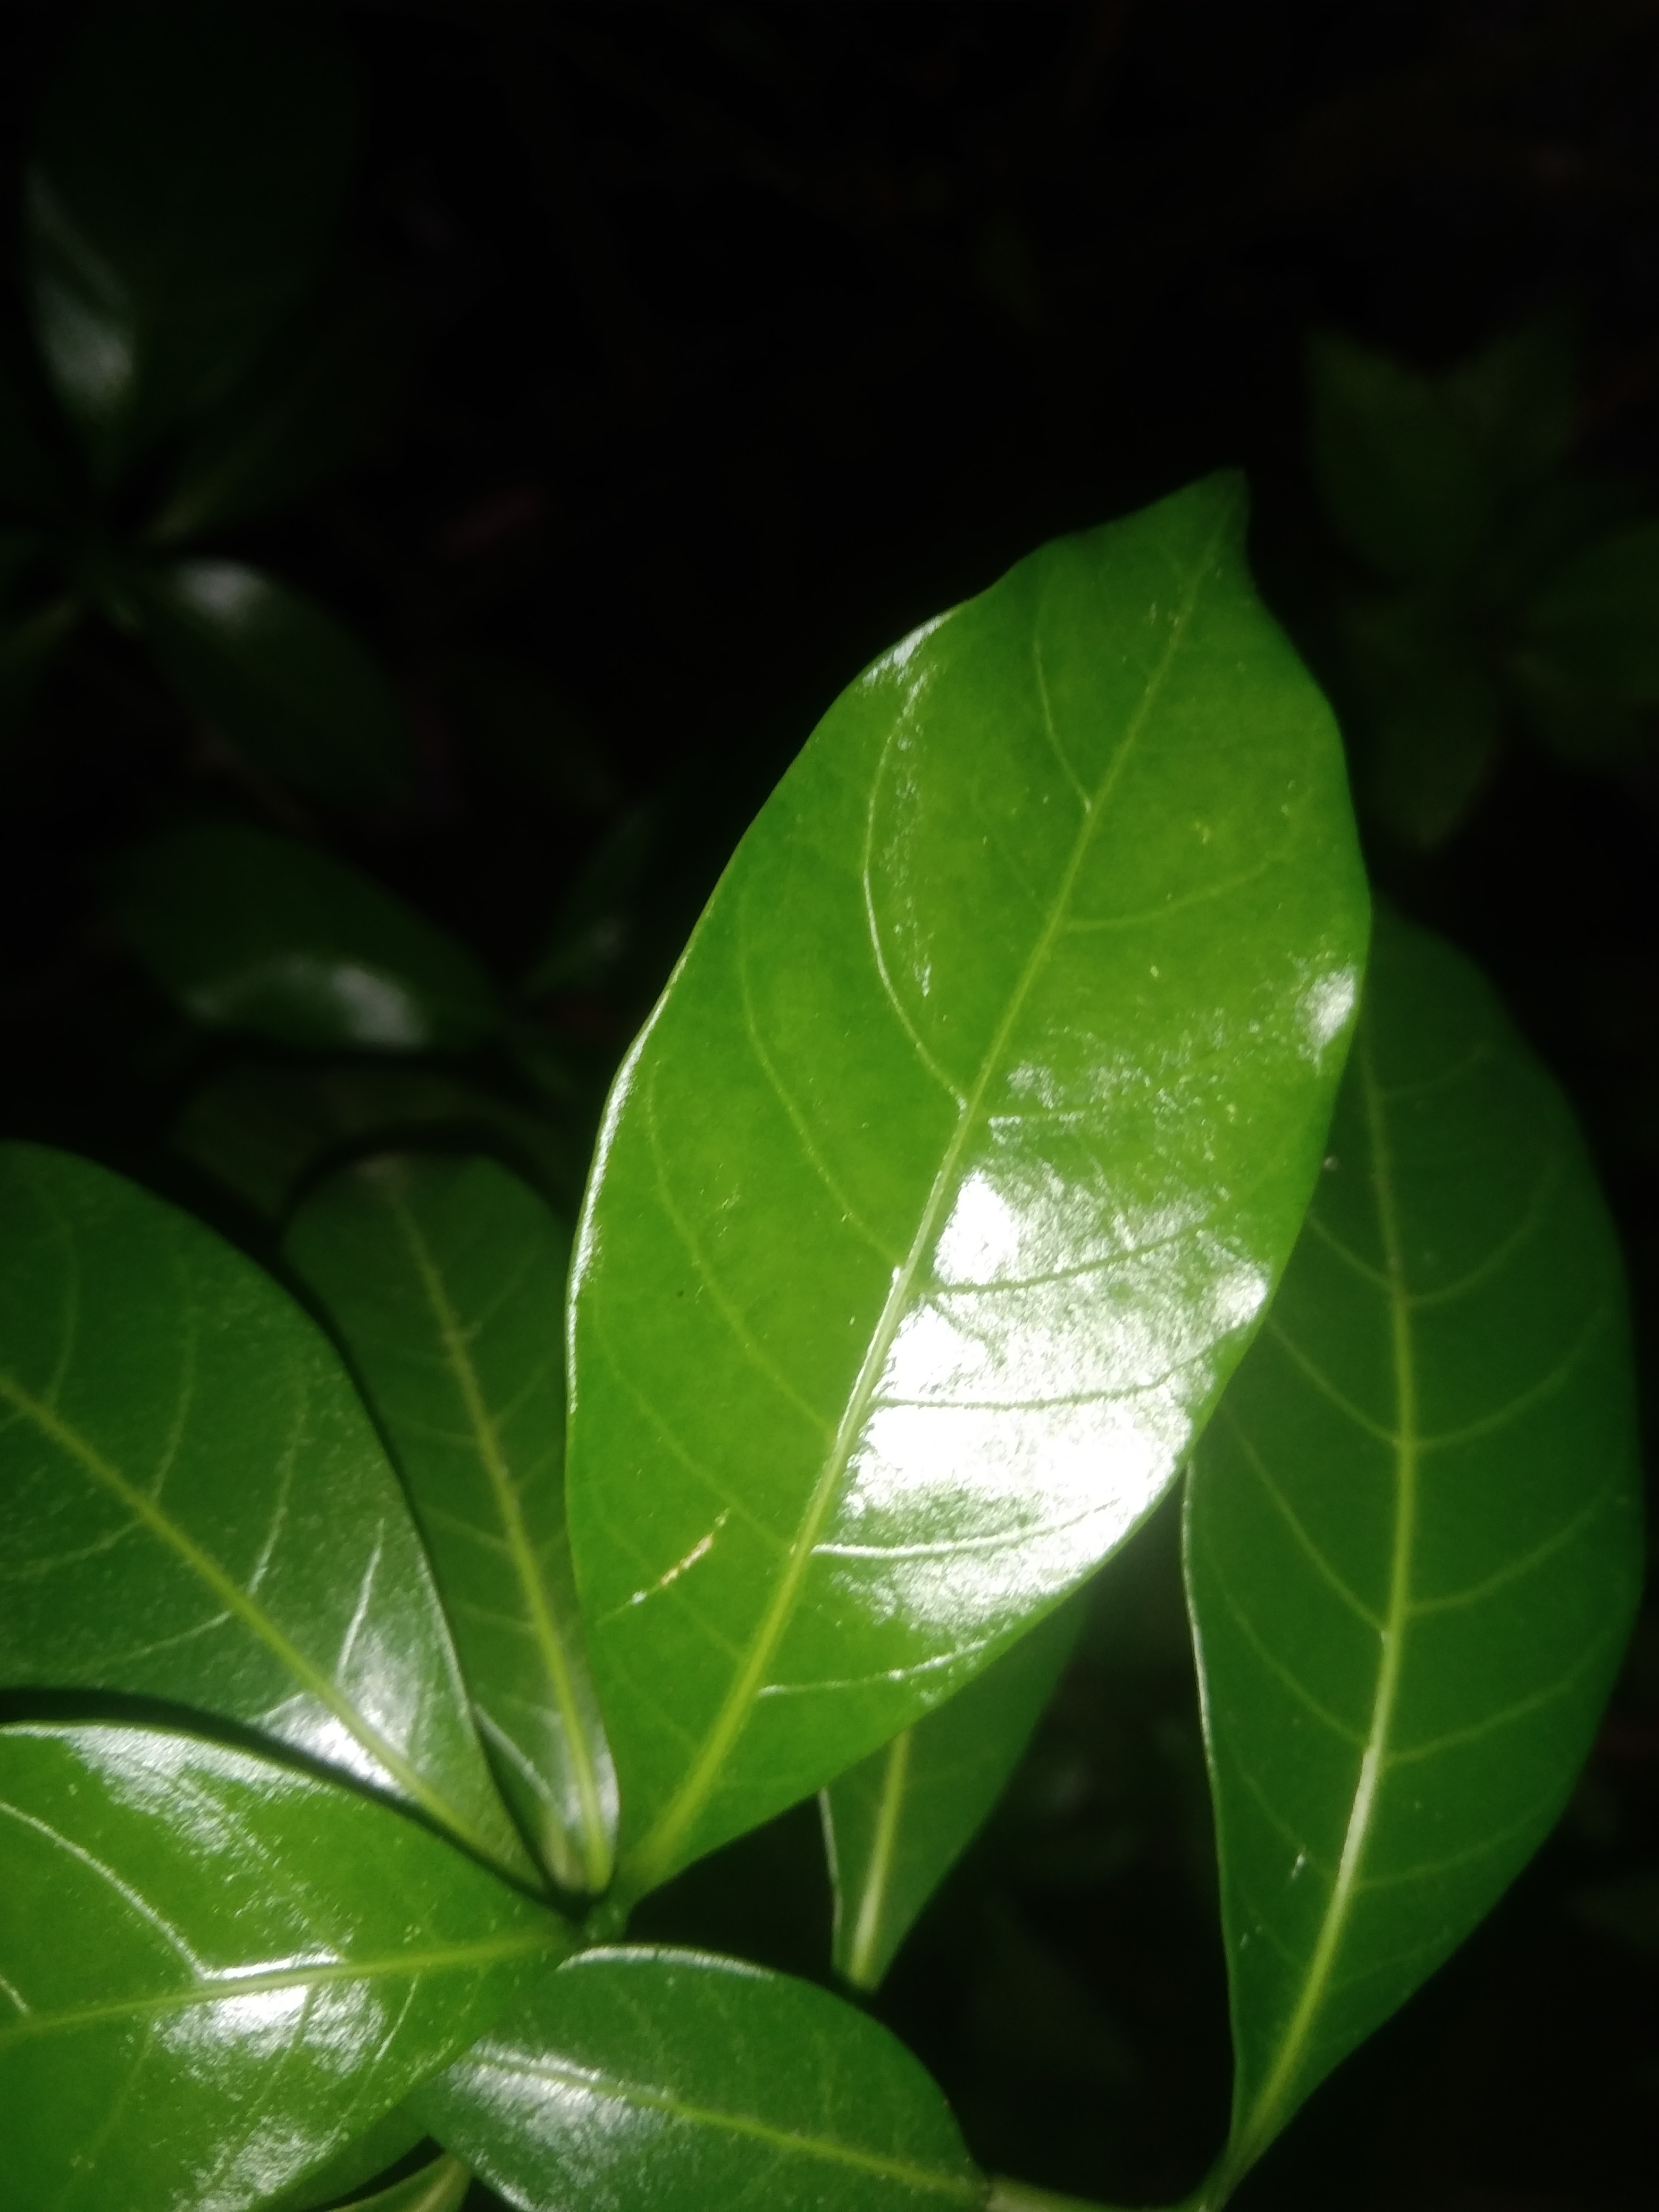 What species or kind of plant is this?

togor
